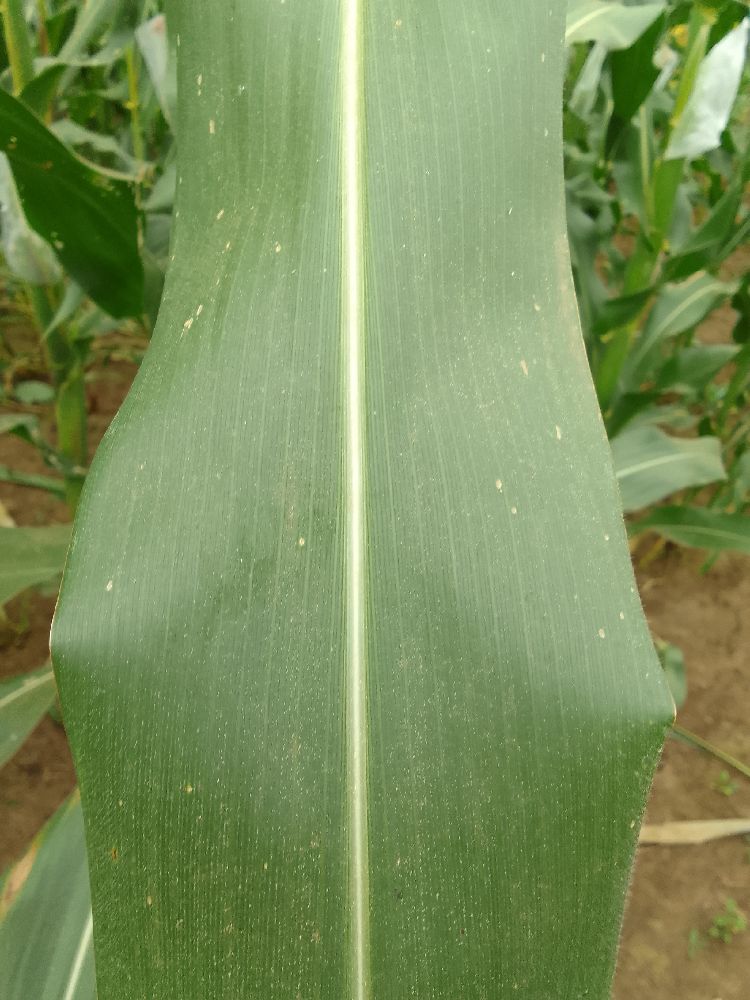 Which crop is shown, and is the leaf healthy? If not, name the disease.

maize, healthy
